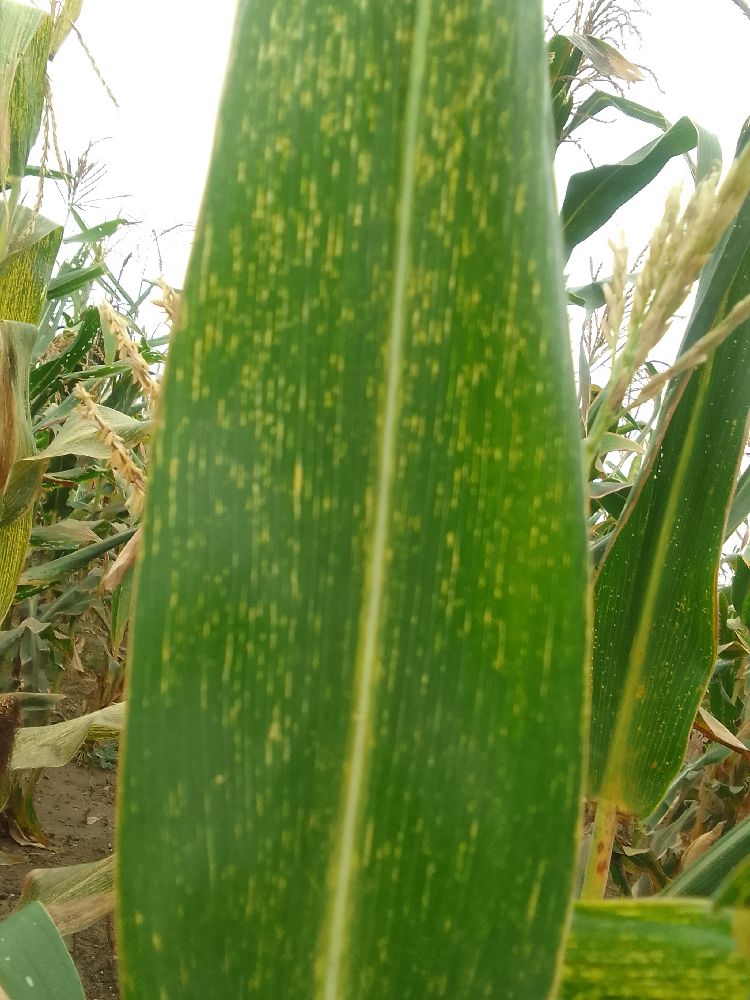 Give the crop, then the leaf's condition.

maize, maize streak virus
